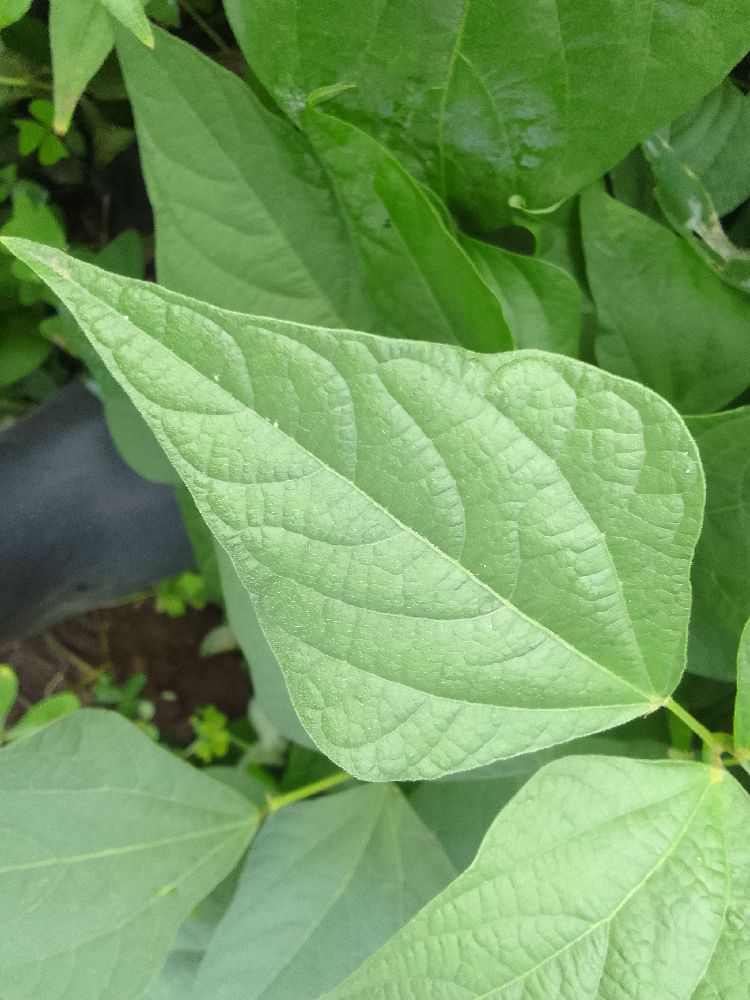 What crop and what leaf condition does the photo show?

common bean, healthy
